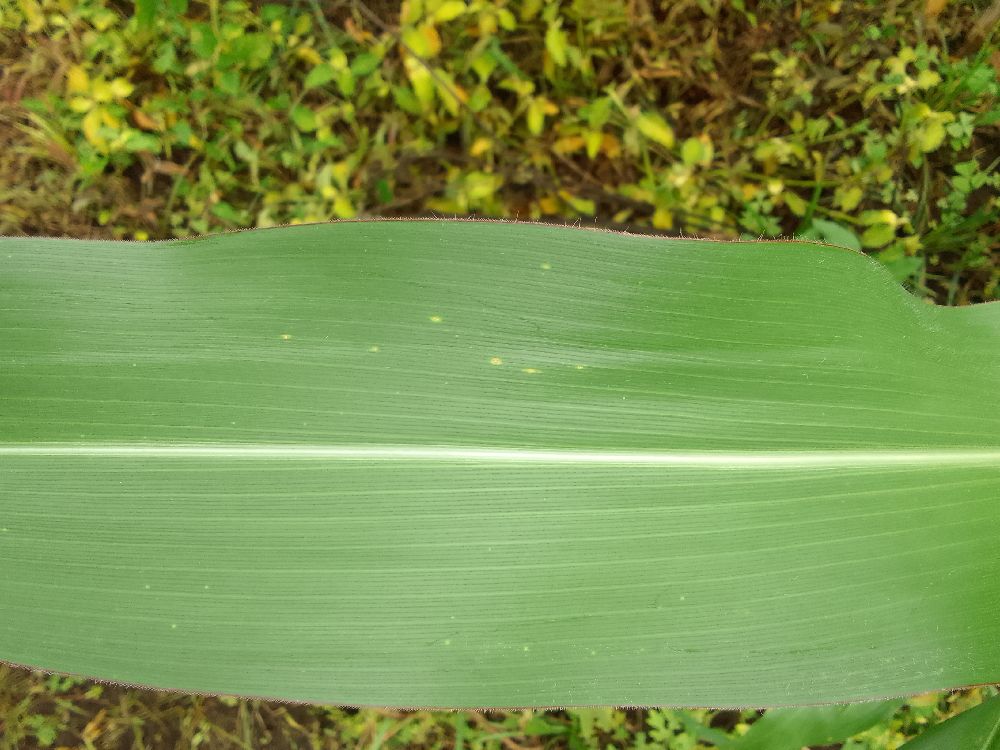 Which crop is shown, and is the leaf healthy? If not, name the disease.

maize, healthy
